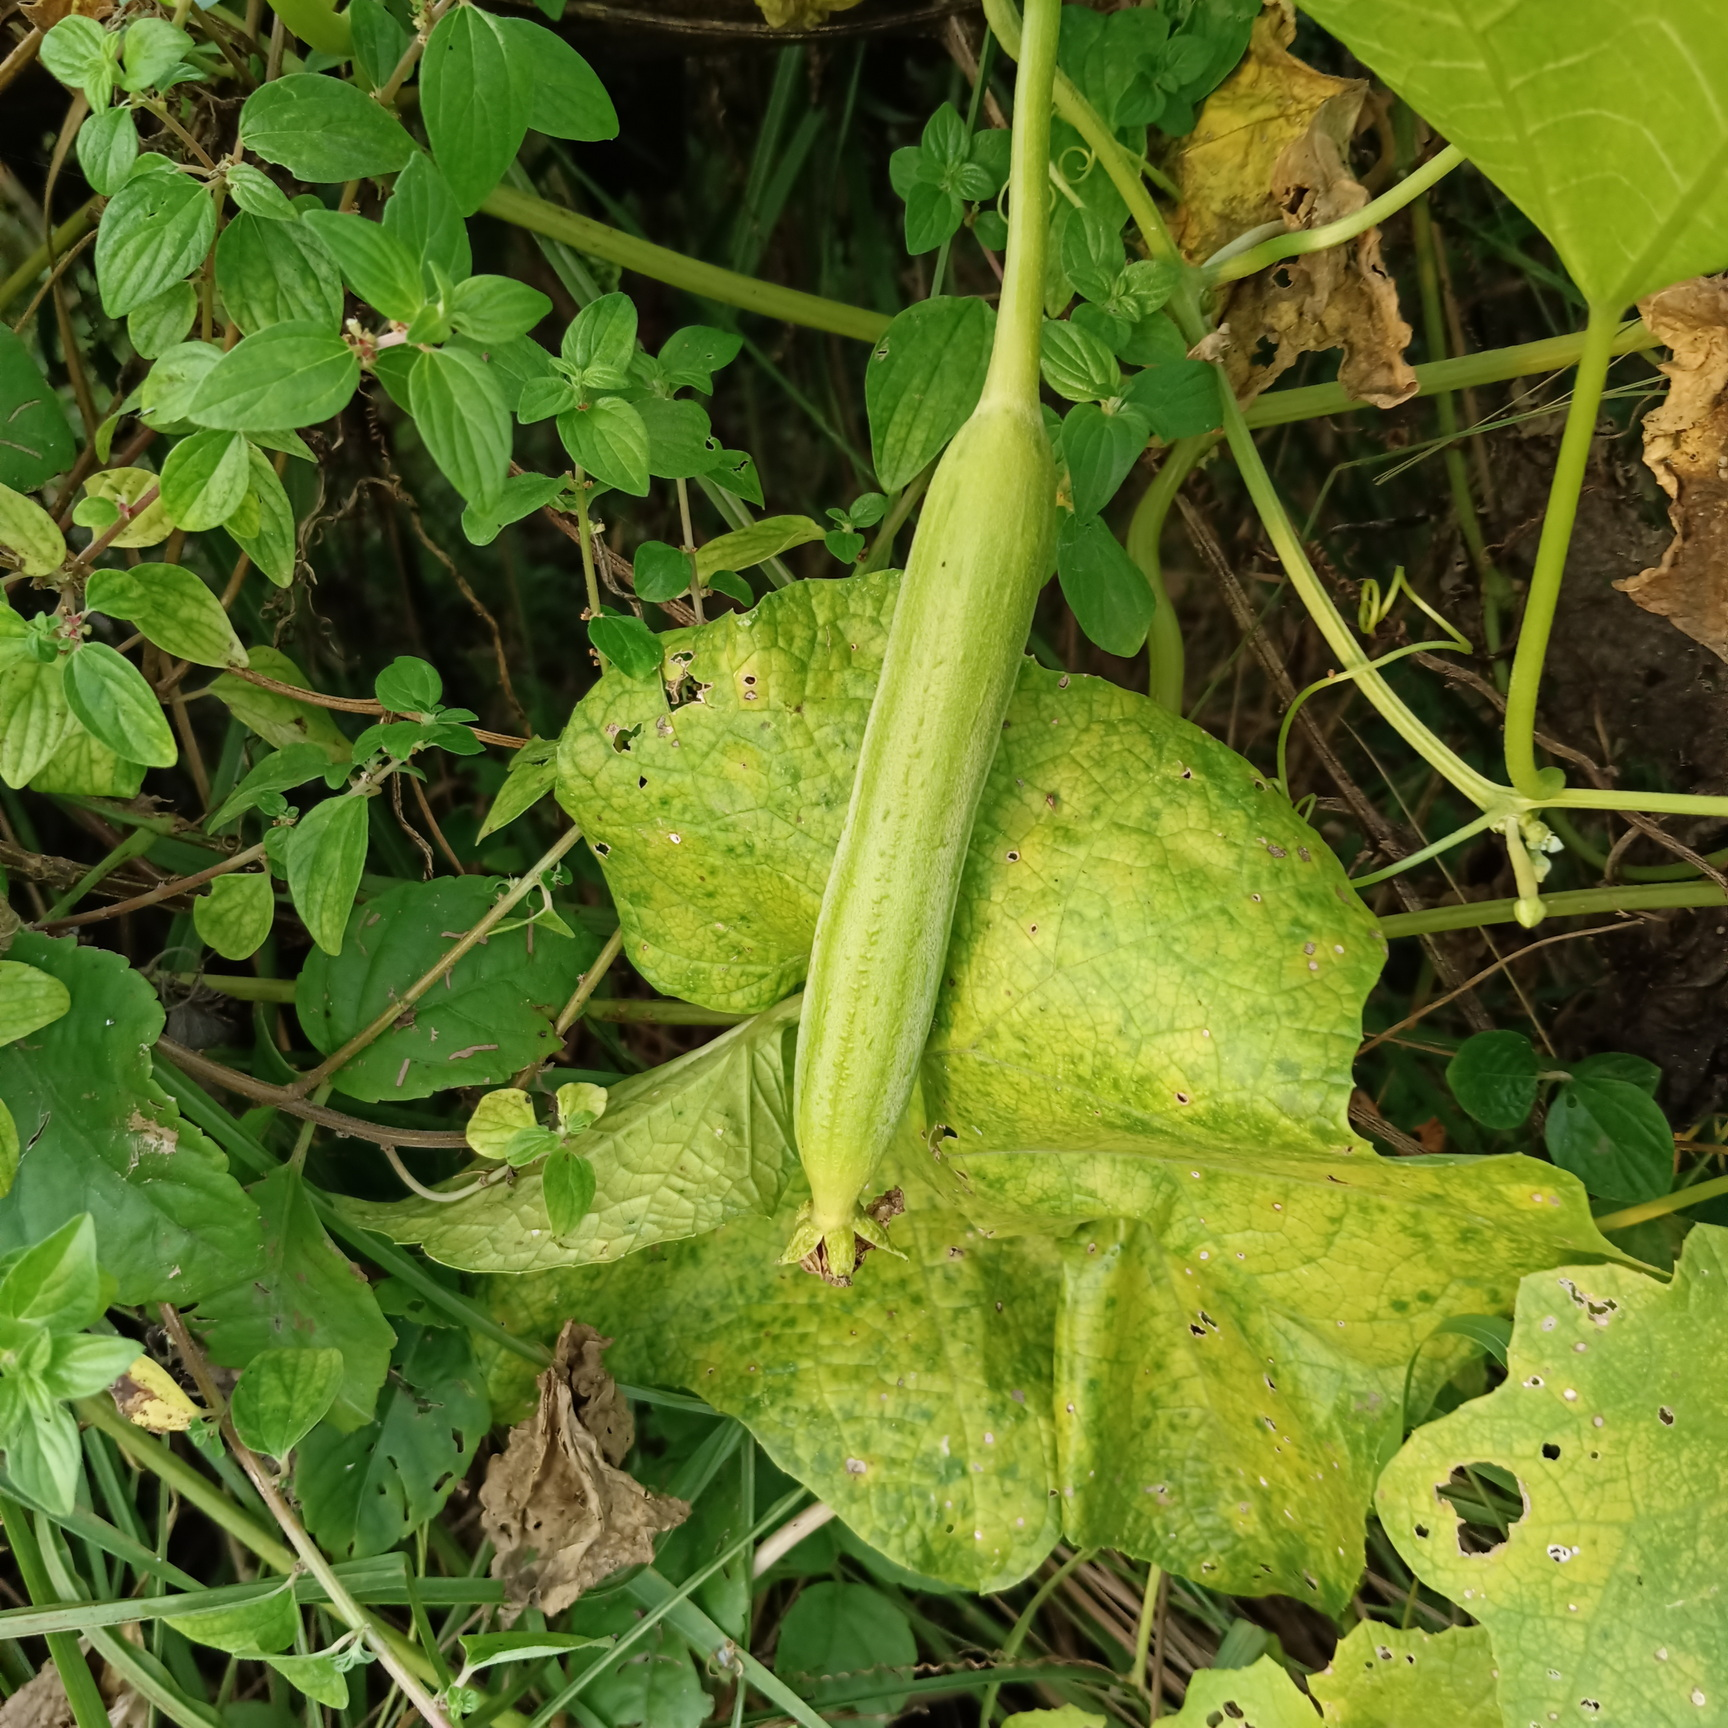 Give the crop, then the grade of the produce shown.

luffa, fresh
